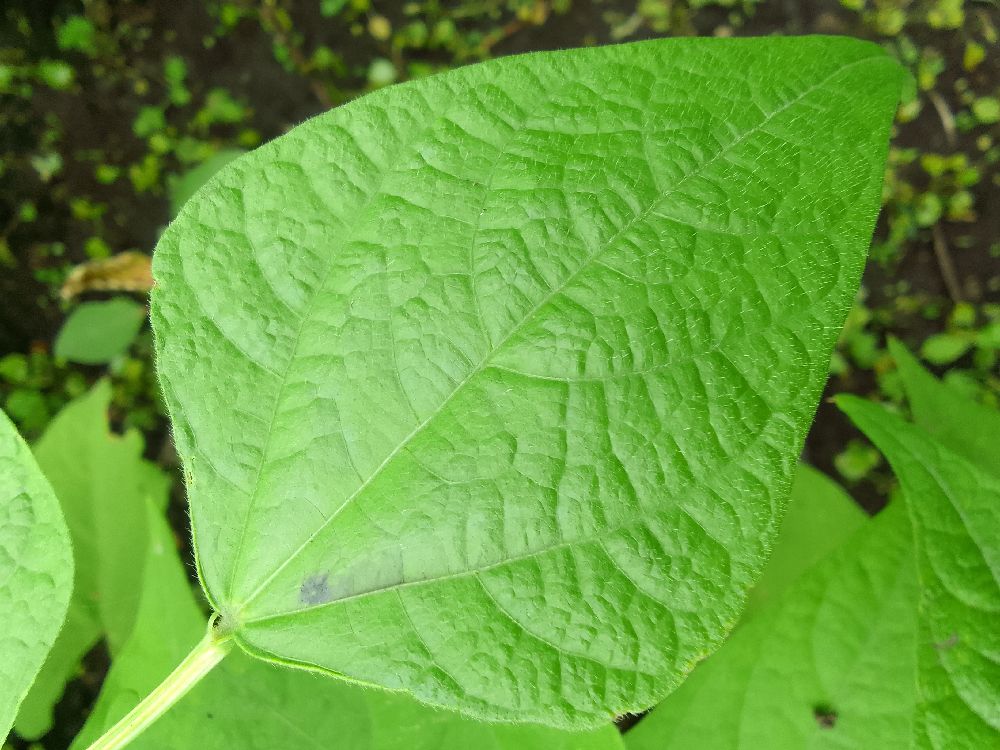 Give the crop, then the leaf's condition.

common bean, healthy
